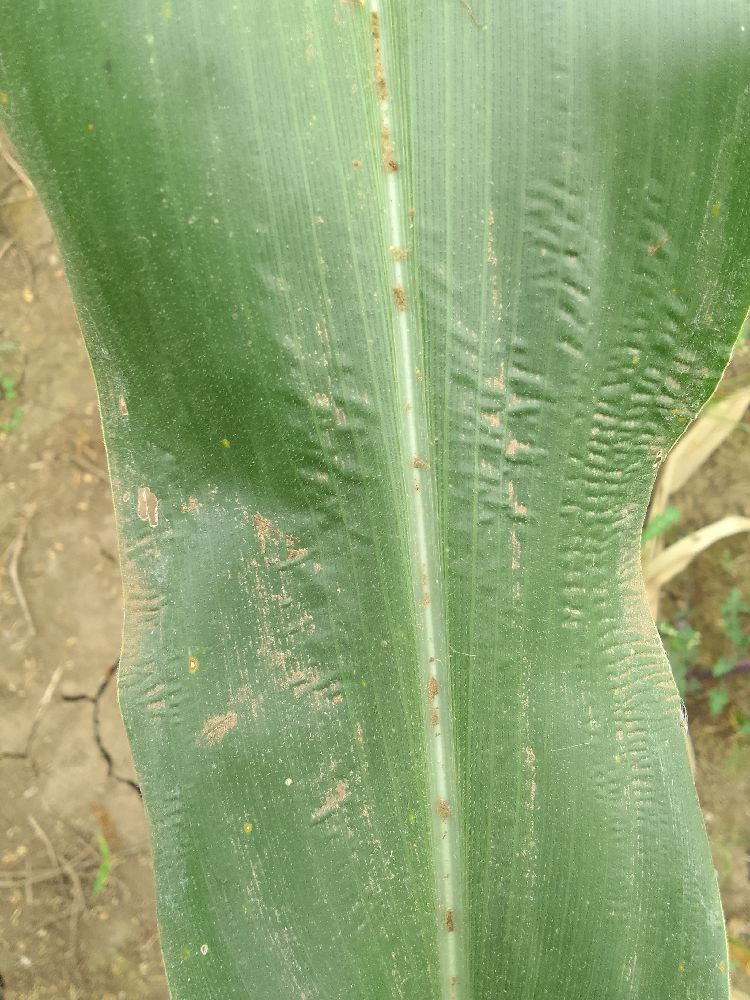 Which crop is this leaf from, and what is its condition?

maize, healthy
